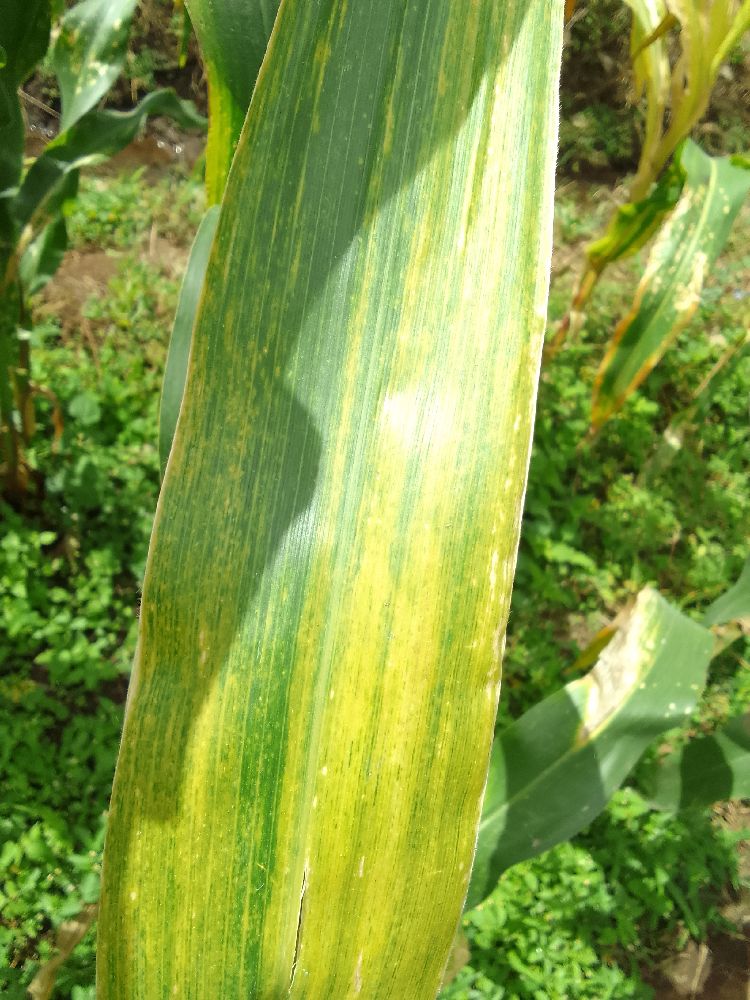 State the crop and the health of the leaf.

maize, maize lethal necrosis
